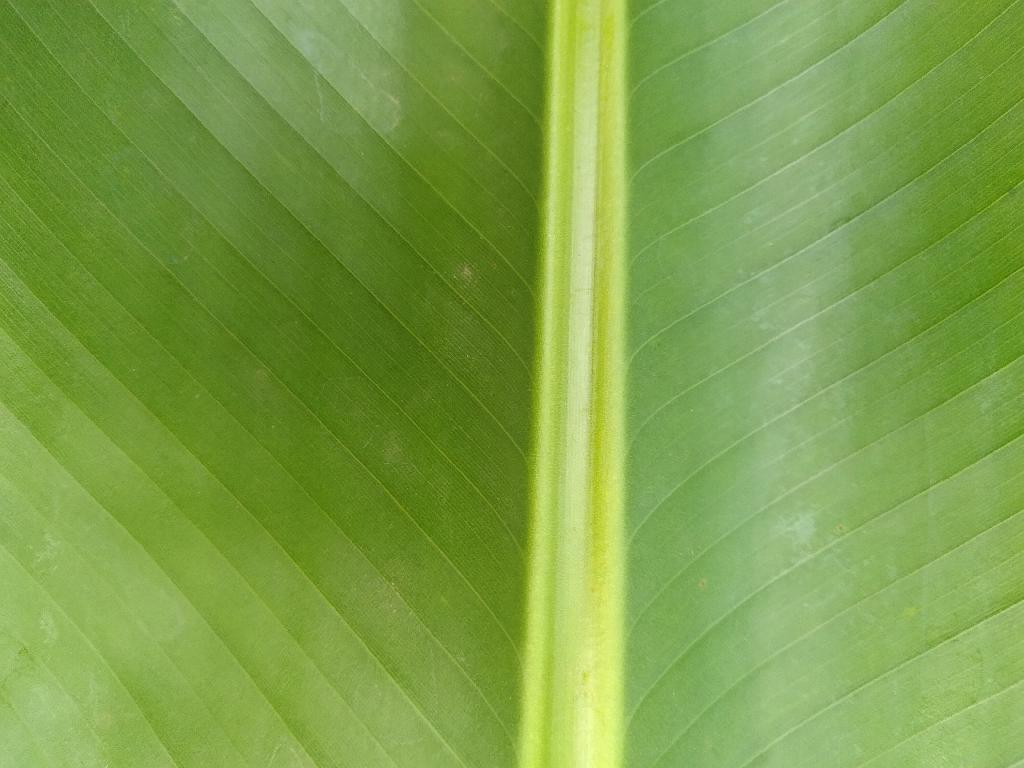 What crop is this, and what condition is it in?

banana, healthy
